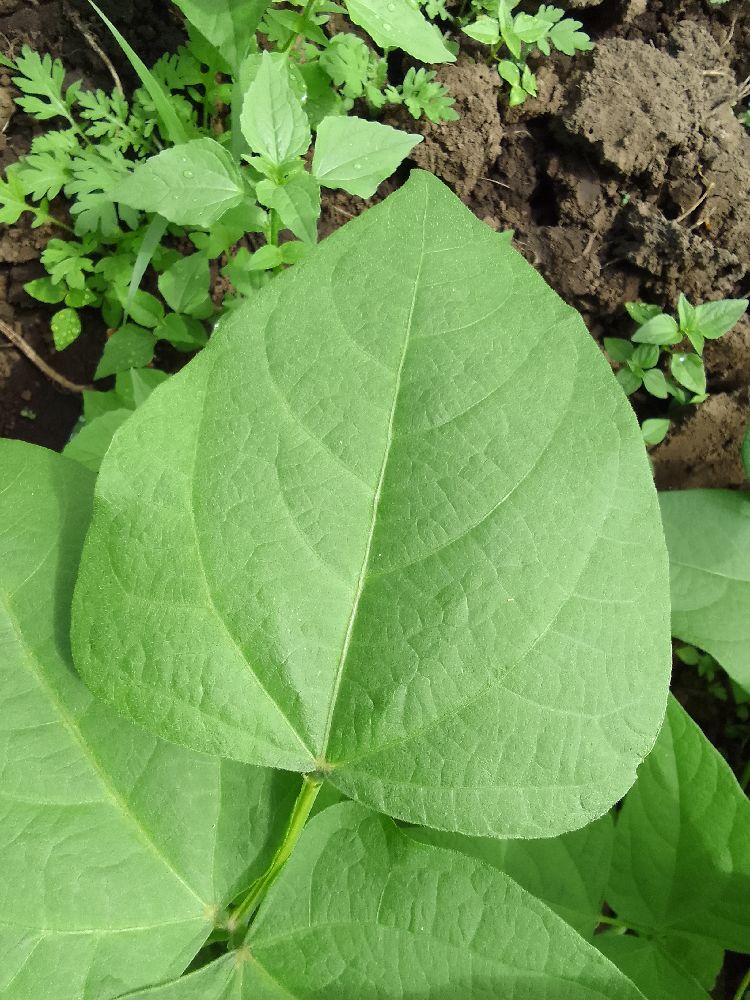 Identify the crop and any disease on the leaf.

common bean, healthy
